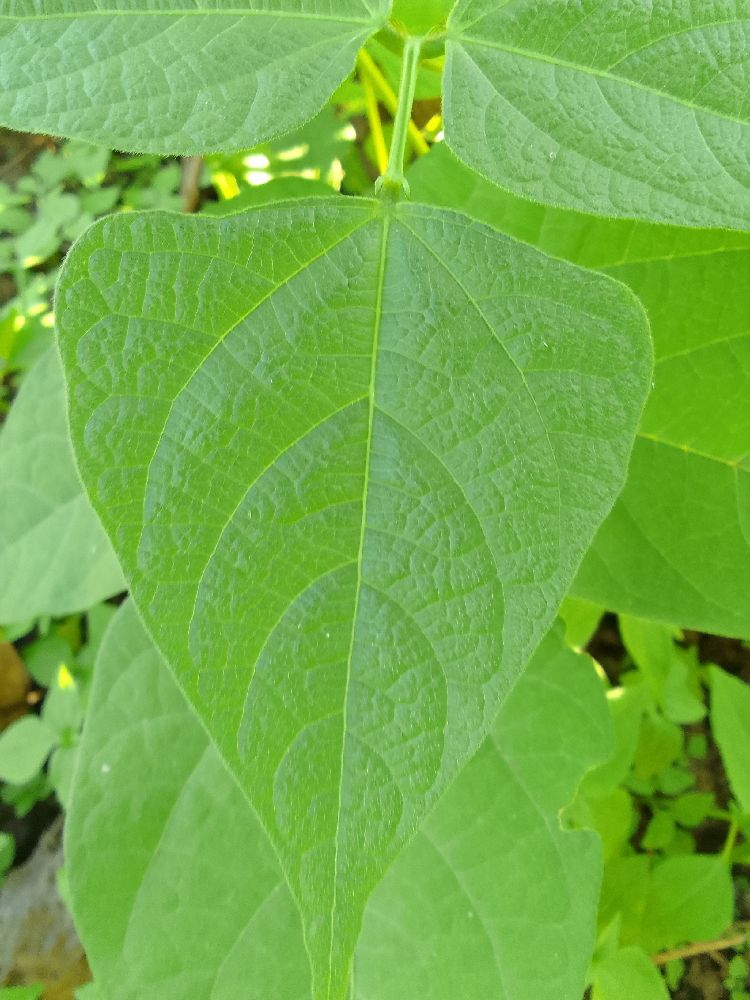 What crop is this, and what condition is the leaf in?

common bean, healthy
